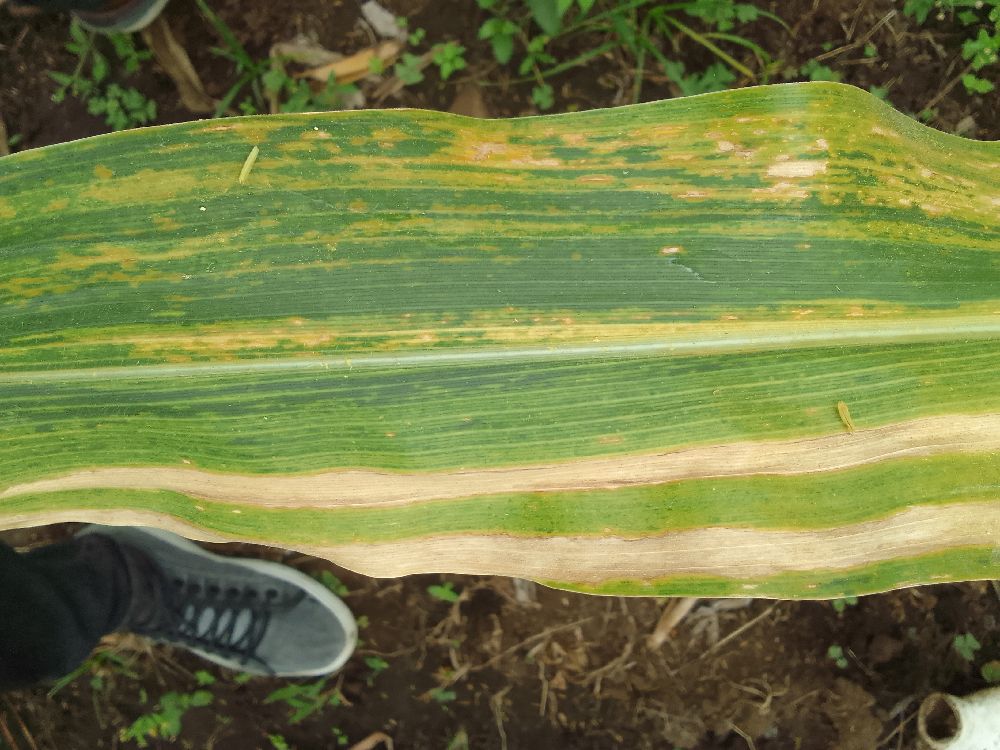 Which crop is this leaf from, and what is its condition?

maize, maize lethal necrosis
